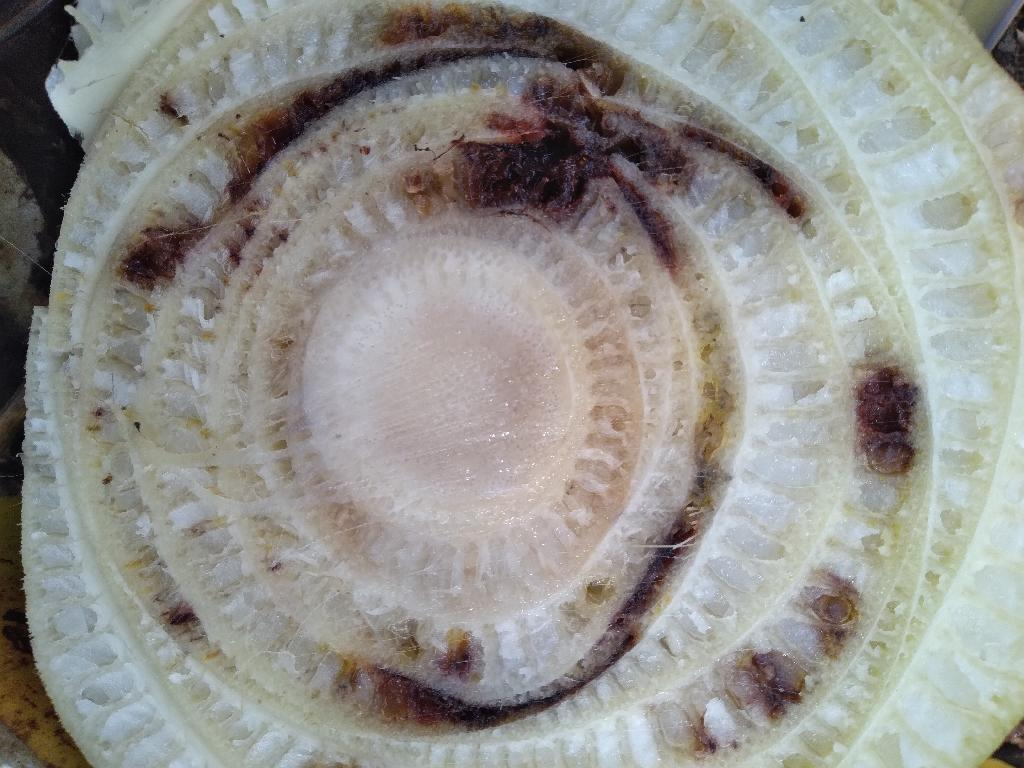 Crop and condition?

banana, fusarium wilt race 1
